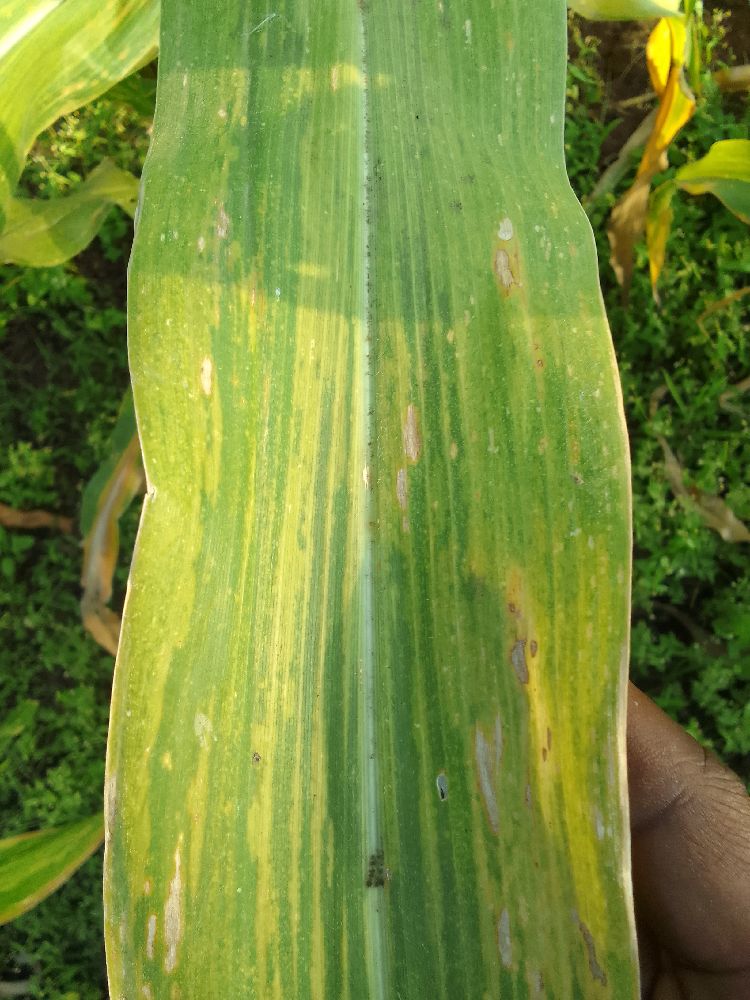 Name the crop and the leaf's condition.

maize, maize lethal necrosis
